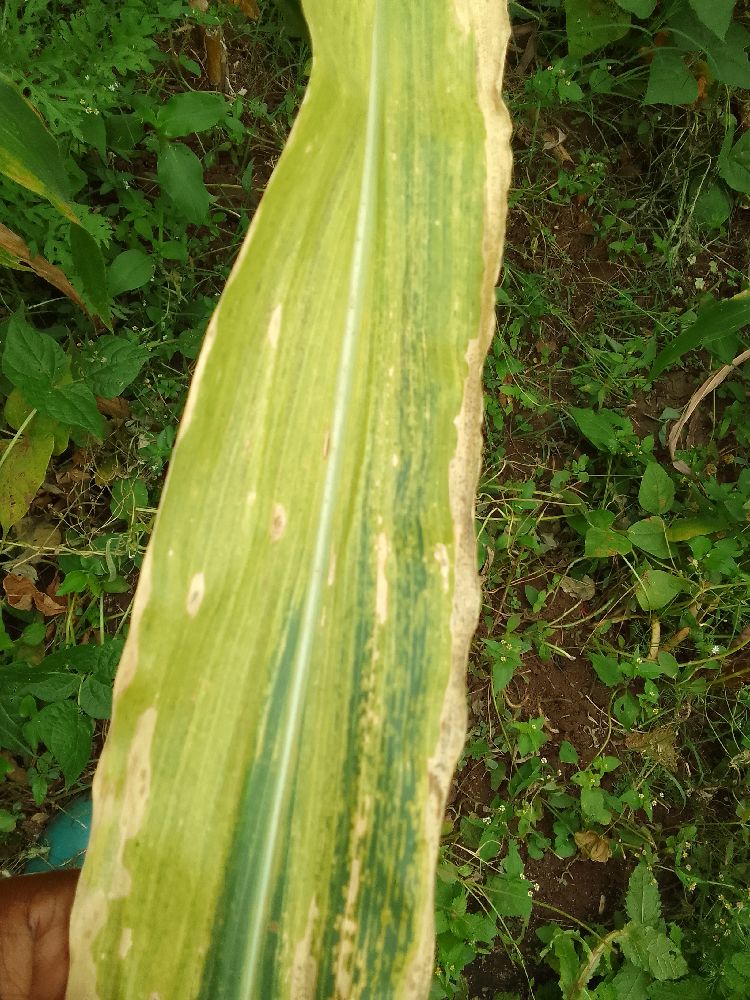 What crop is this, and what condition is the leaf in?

maize, maize lethal necrosis
